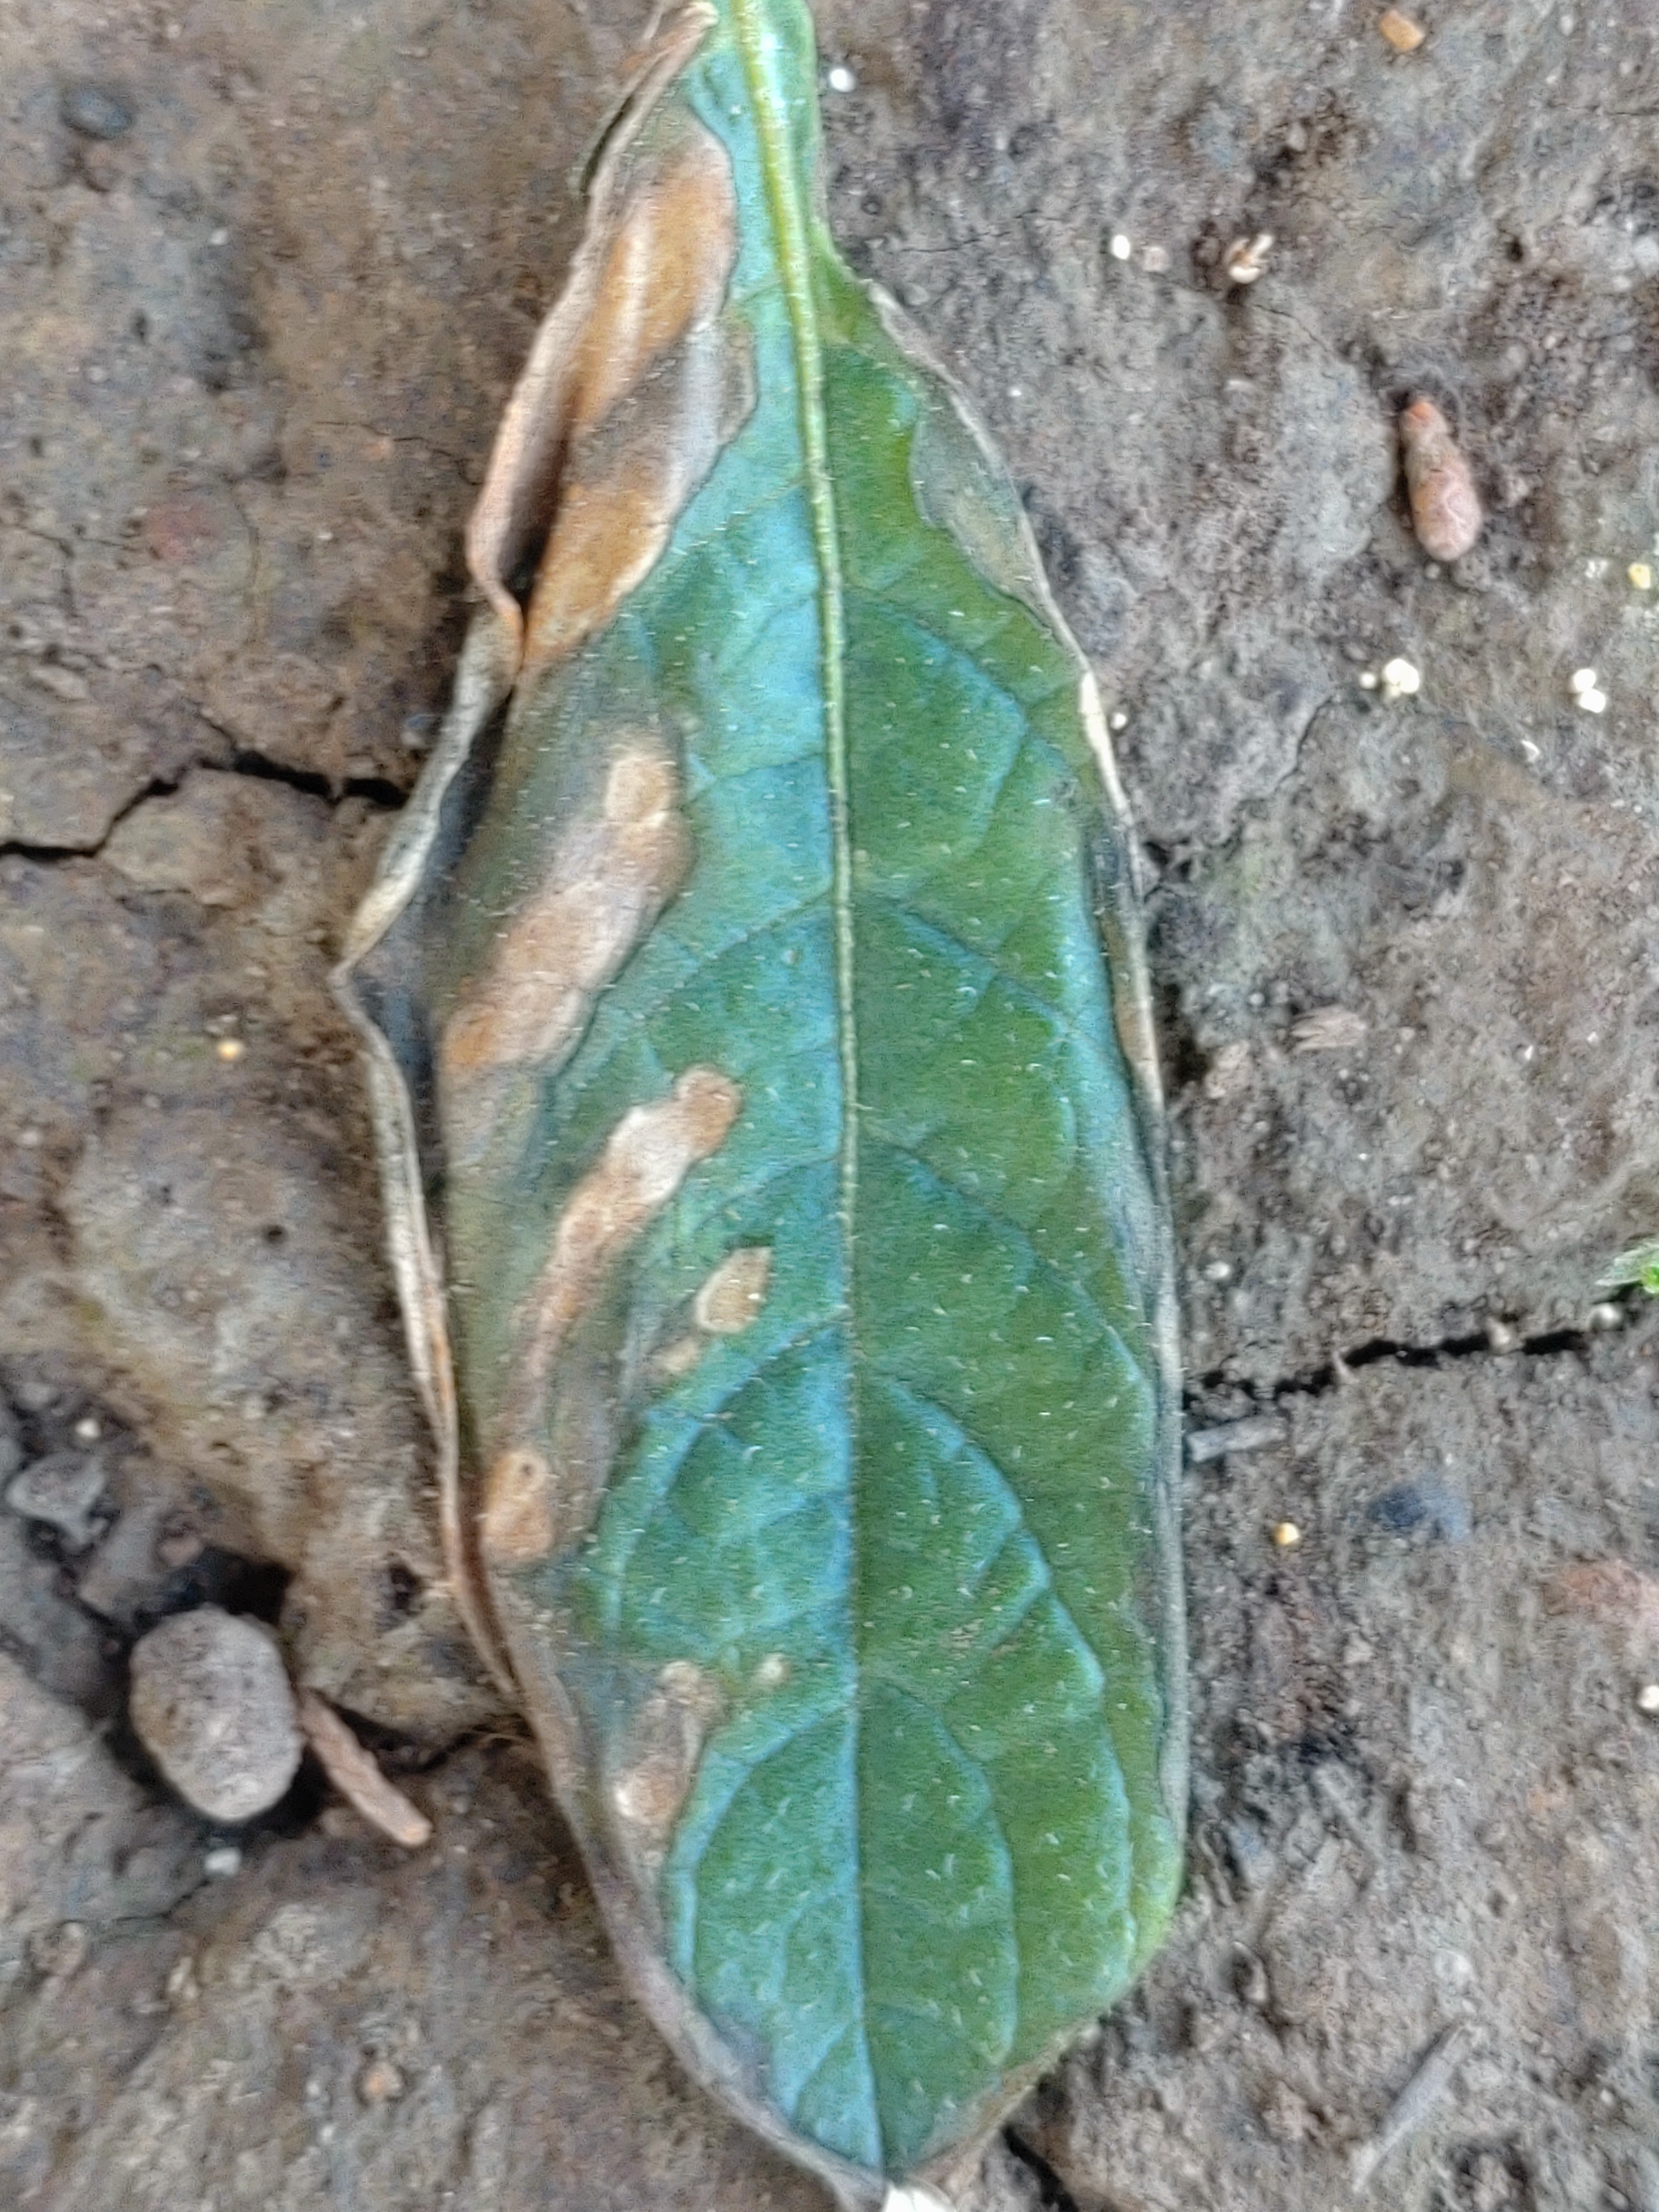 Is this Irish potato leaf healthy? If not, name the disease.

early blight
